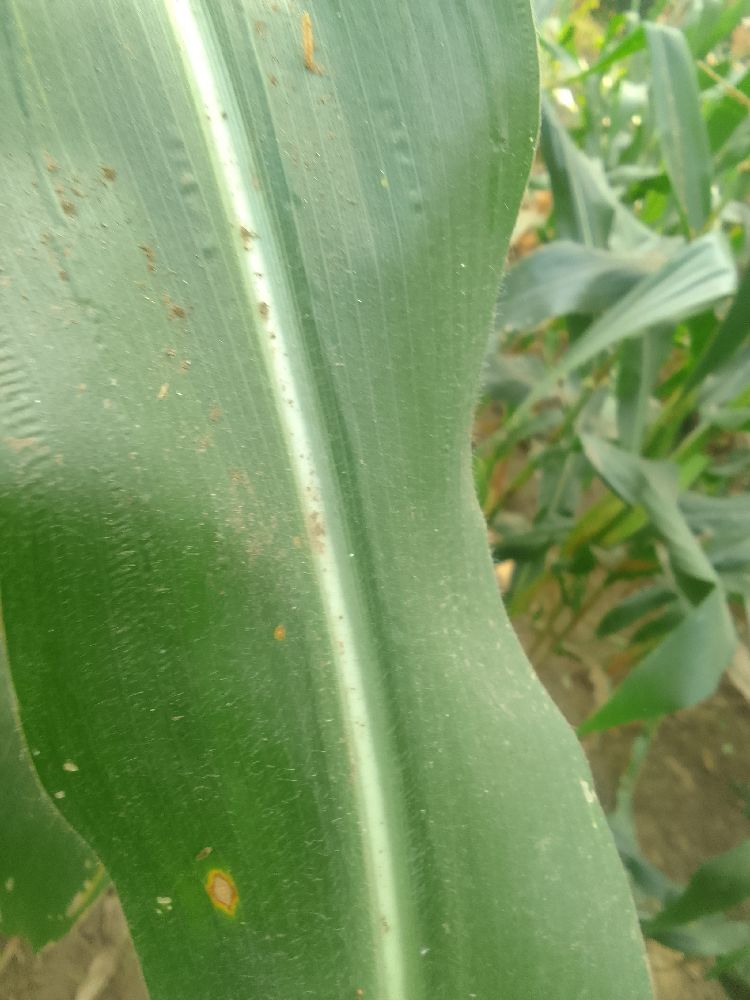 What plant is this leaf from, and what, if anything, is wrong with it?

maize, healthy
